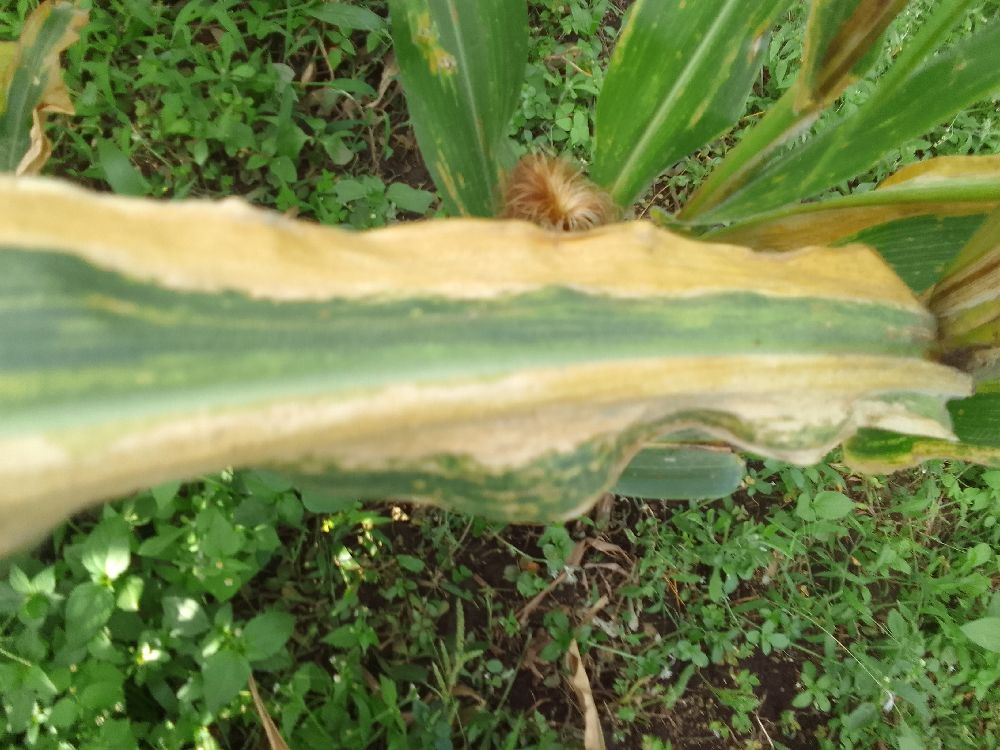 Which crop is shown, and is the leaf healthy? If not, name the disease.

maize, maize lethal necrosis
